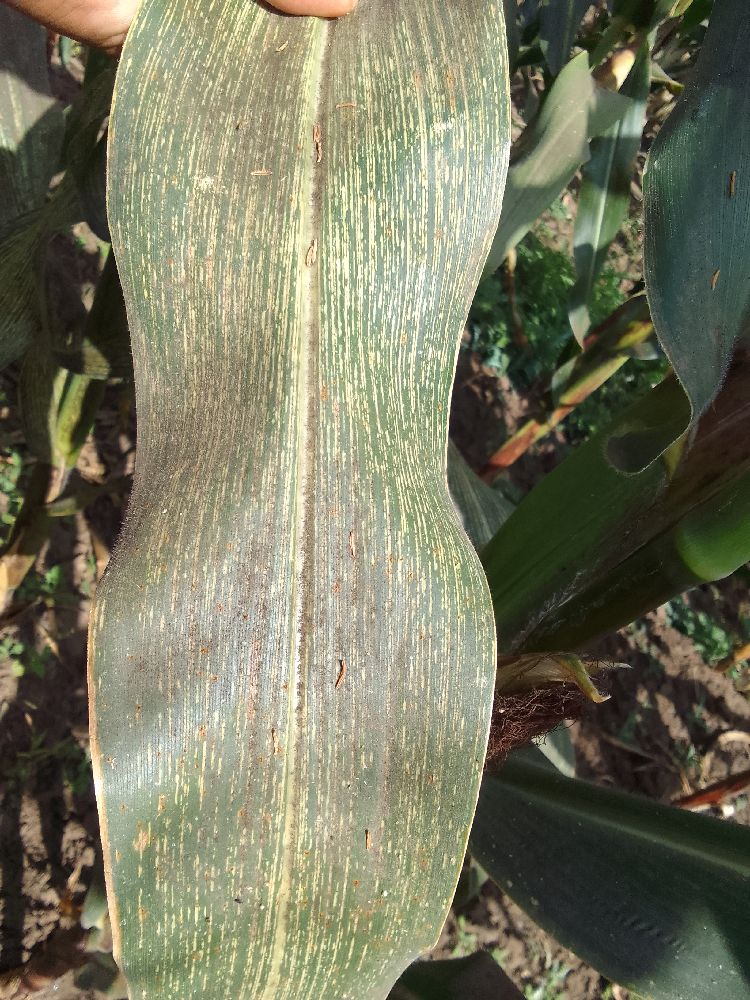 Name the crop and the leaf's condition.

maize, maize streak virus
